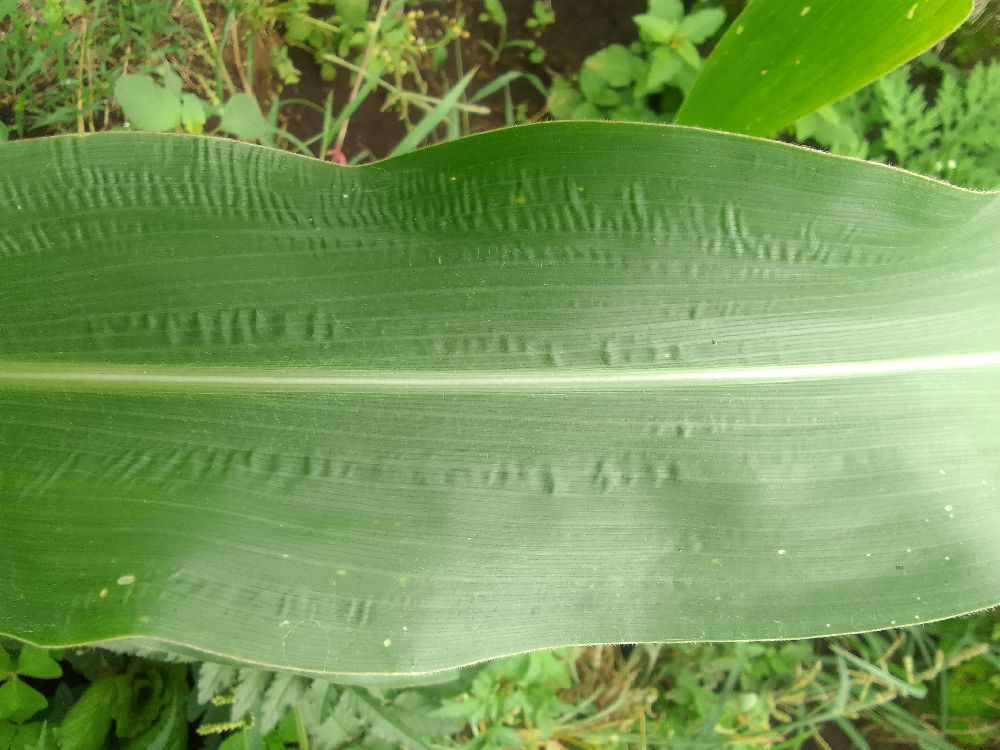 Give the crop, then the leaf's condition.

maize, healthy
